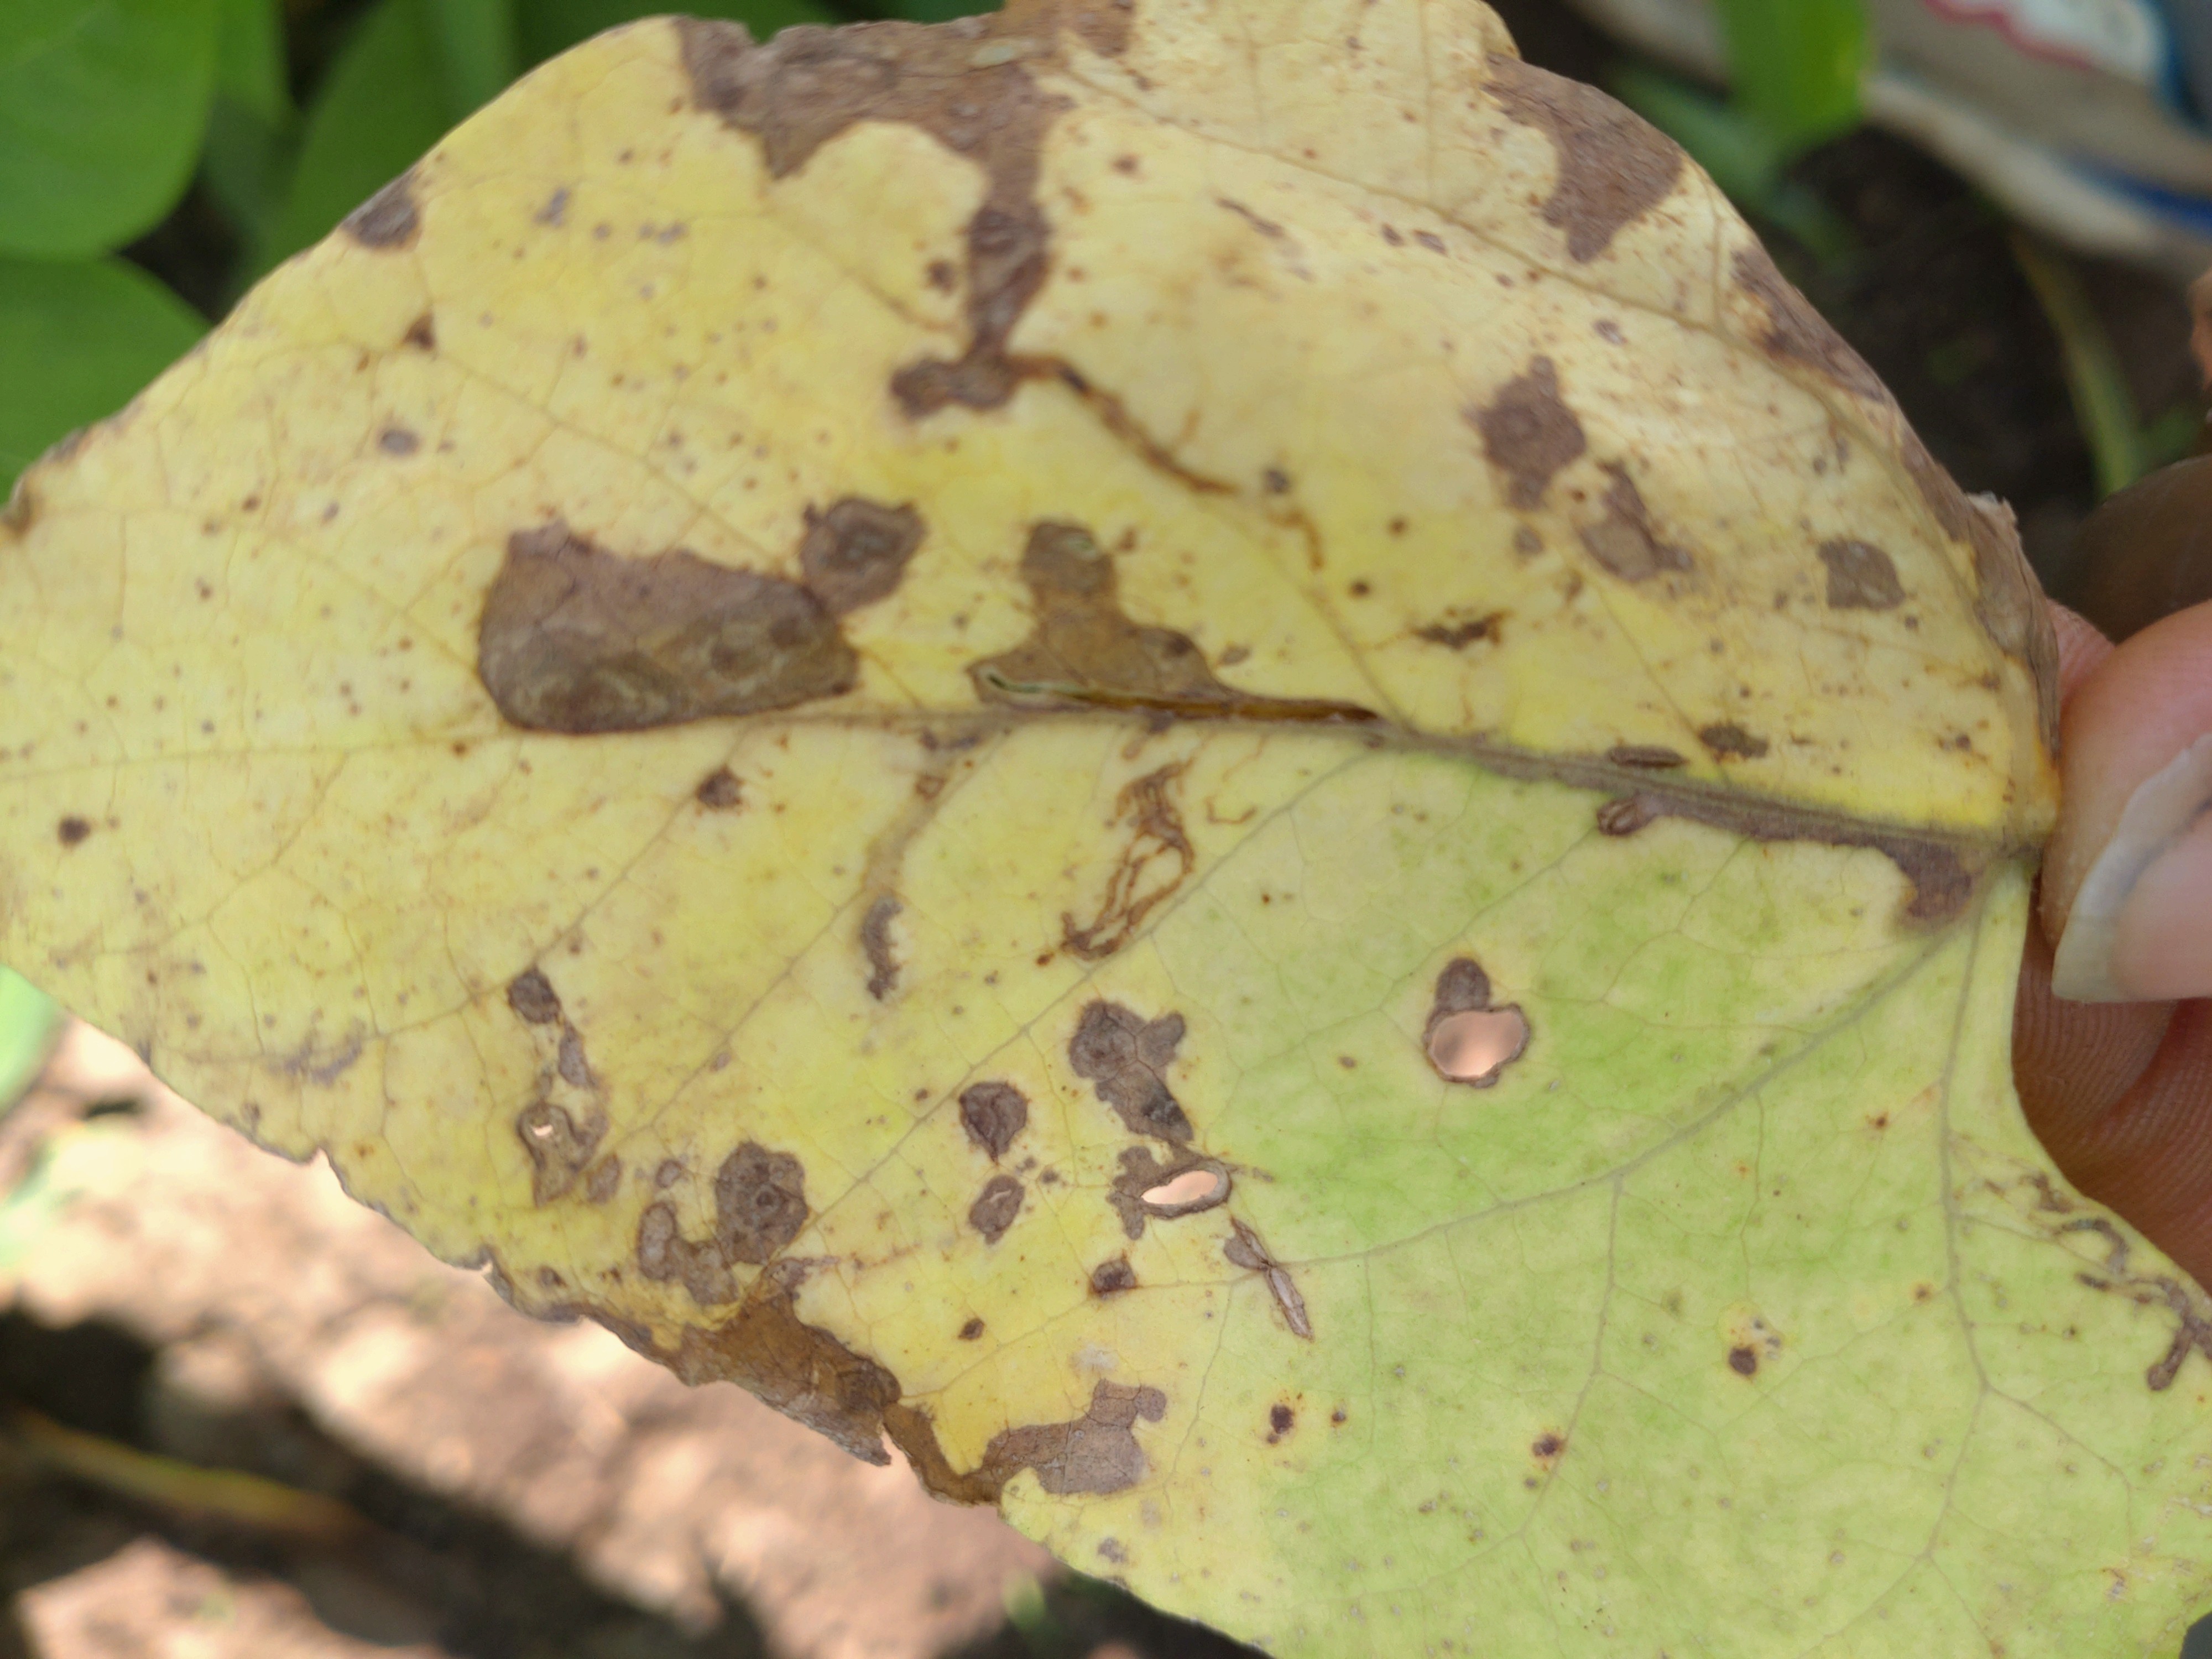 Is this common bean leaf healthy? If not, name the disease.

anthracnose
